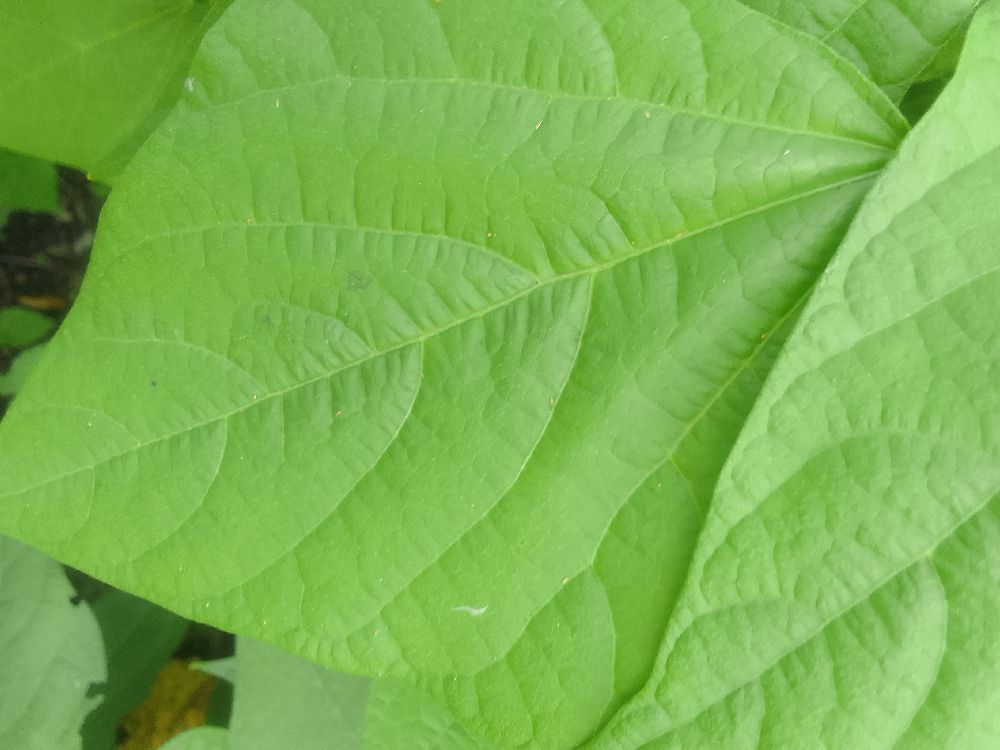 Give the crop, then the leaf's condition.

common bean, healthy
